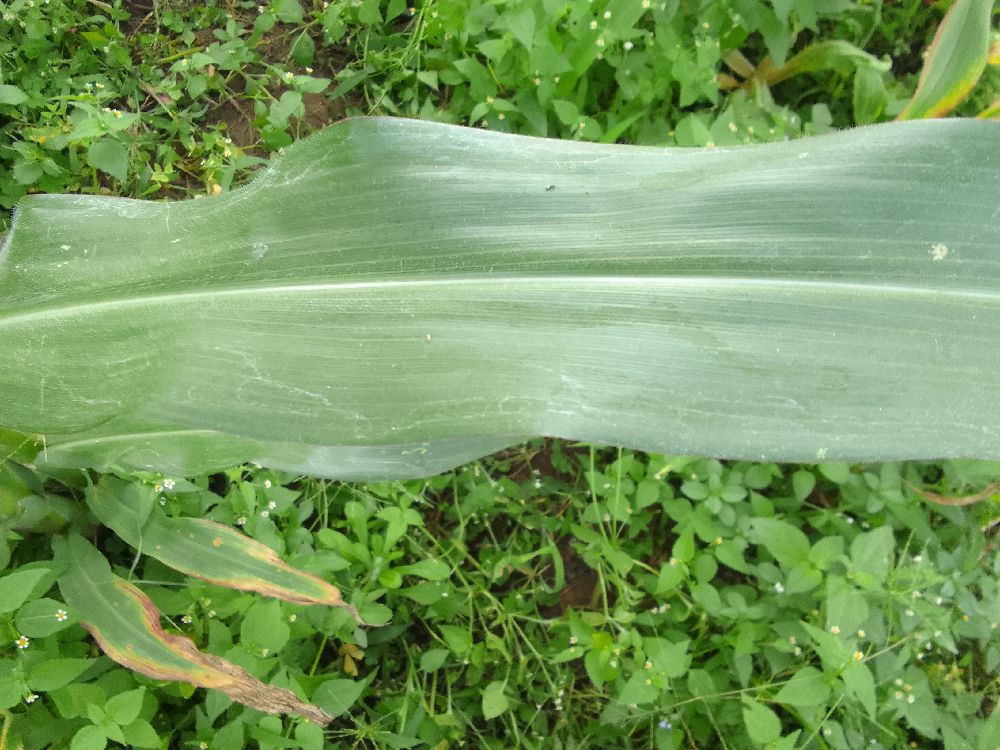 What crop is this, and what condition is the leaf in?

maize, healthy
